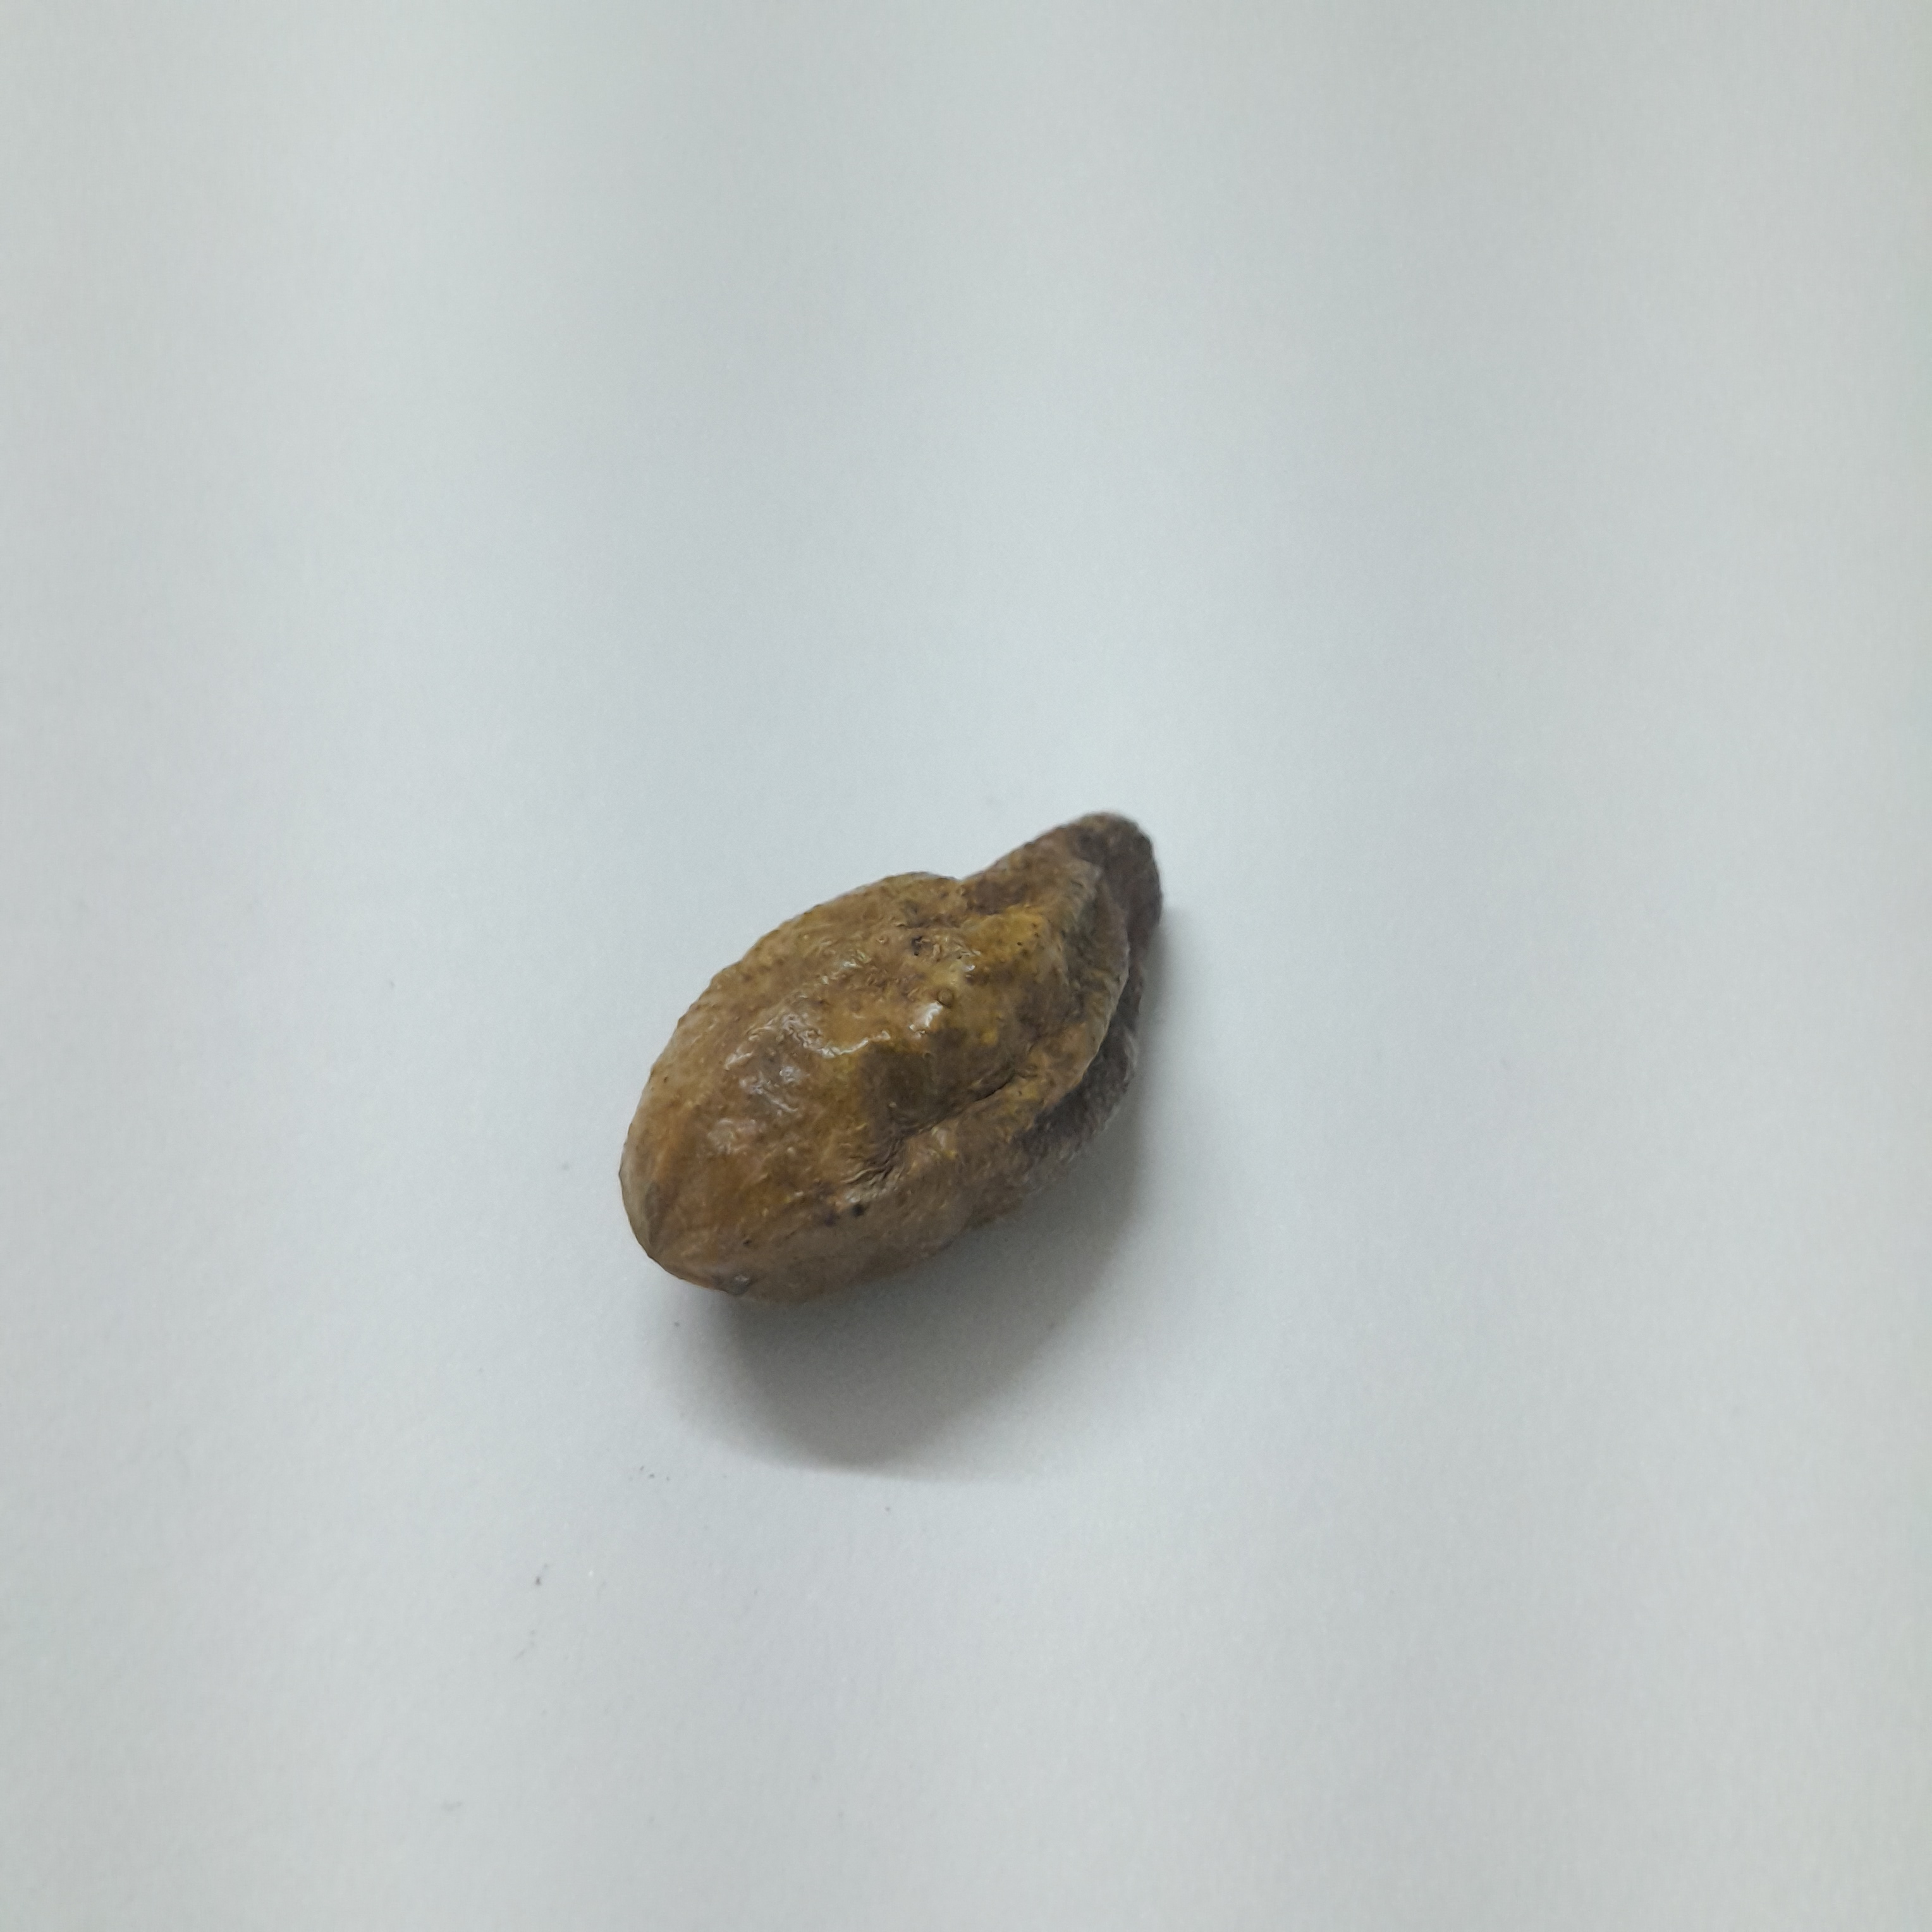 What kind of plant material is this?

hirdaa
